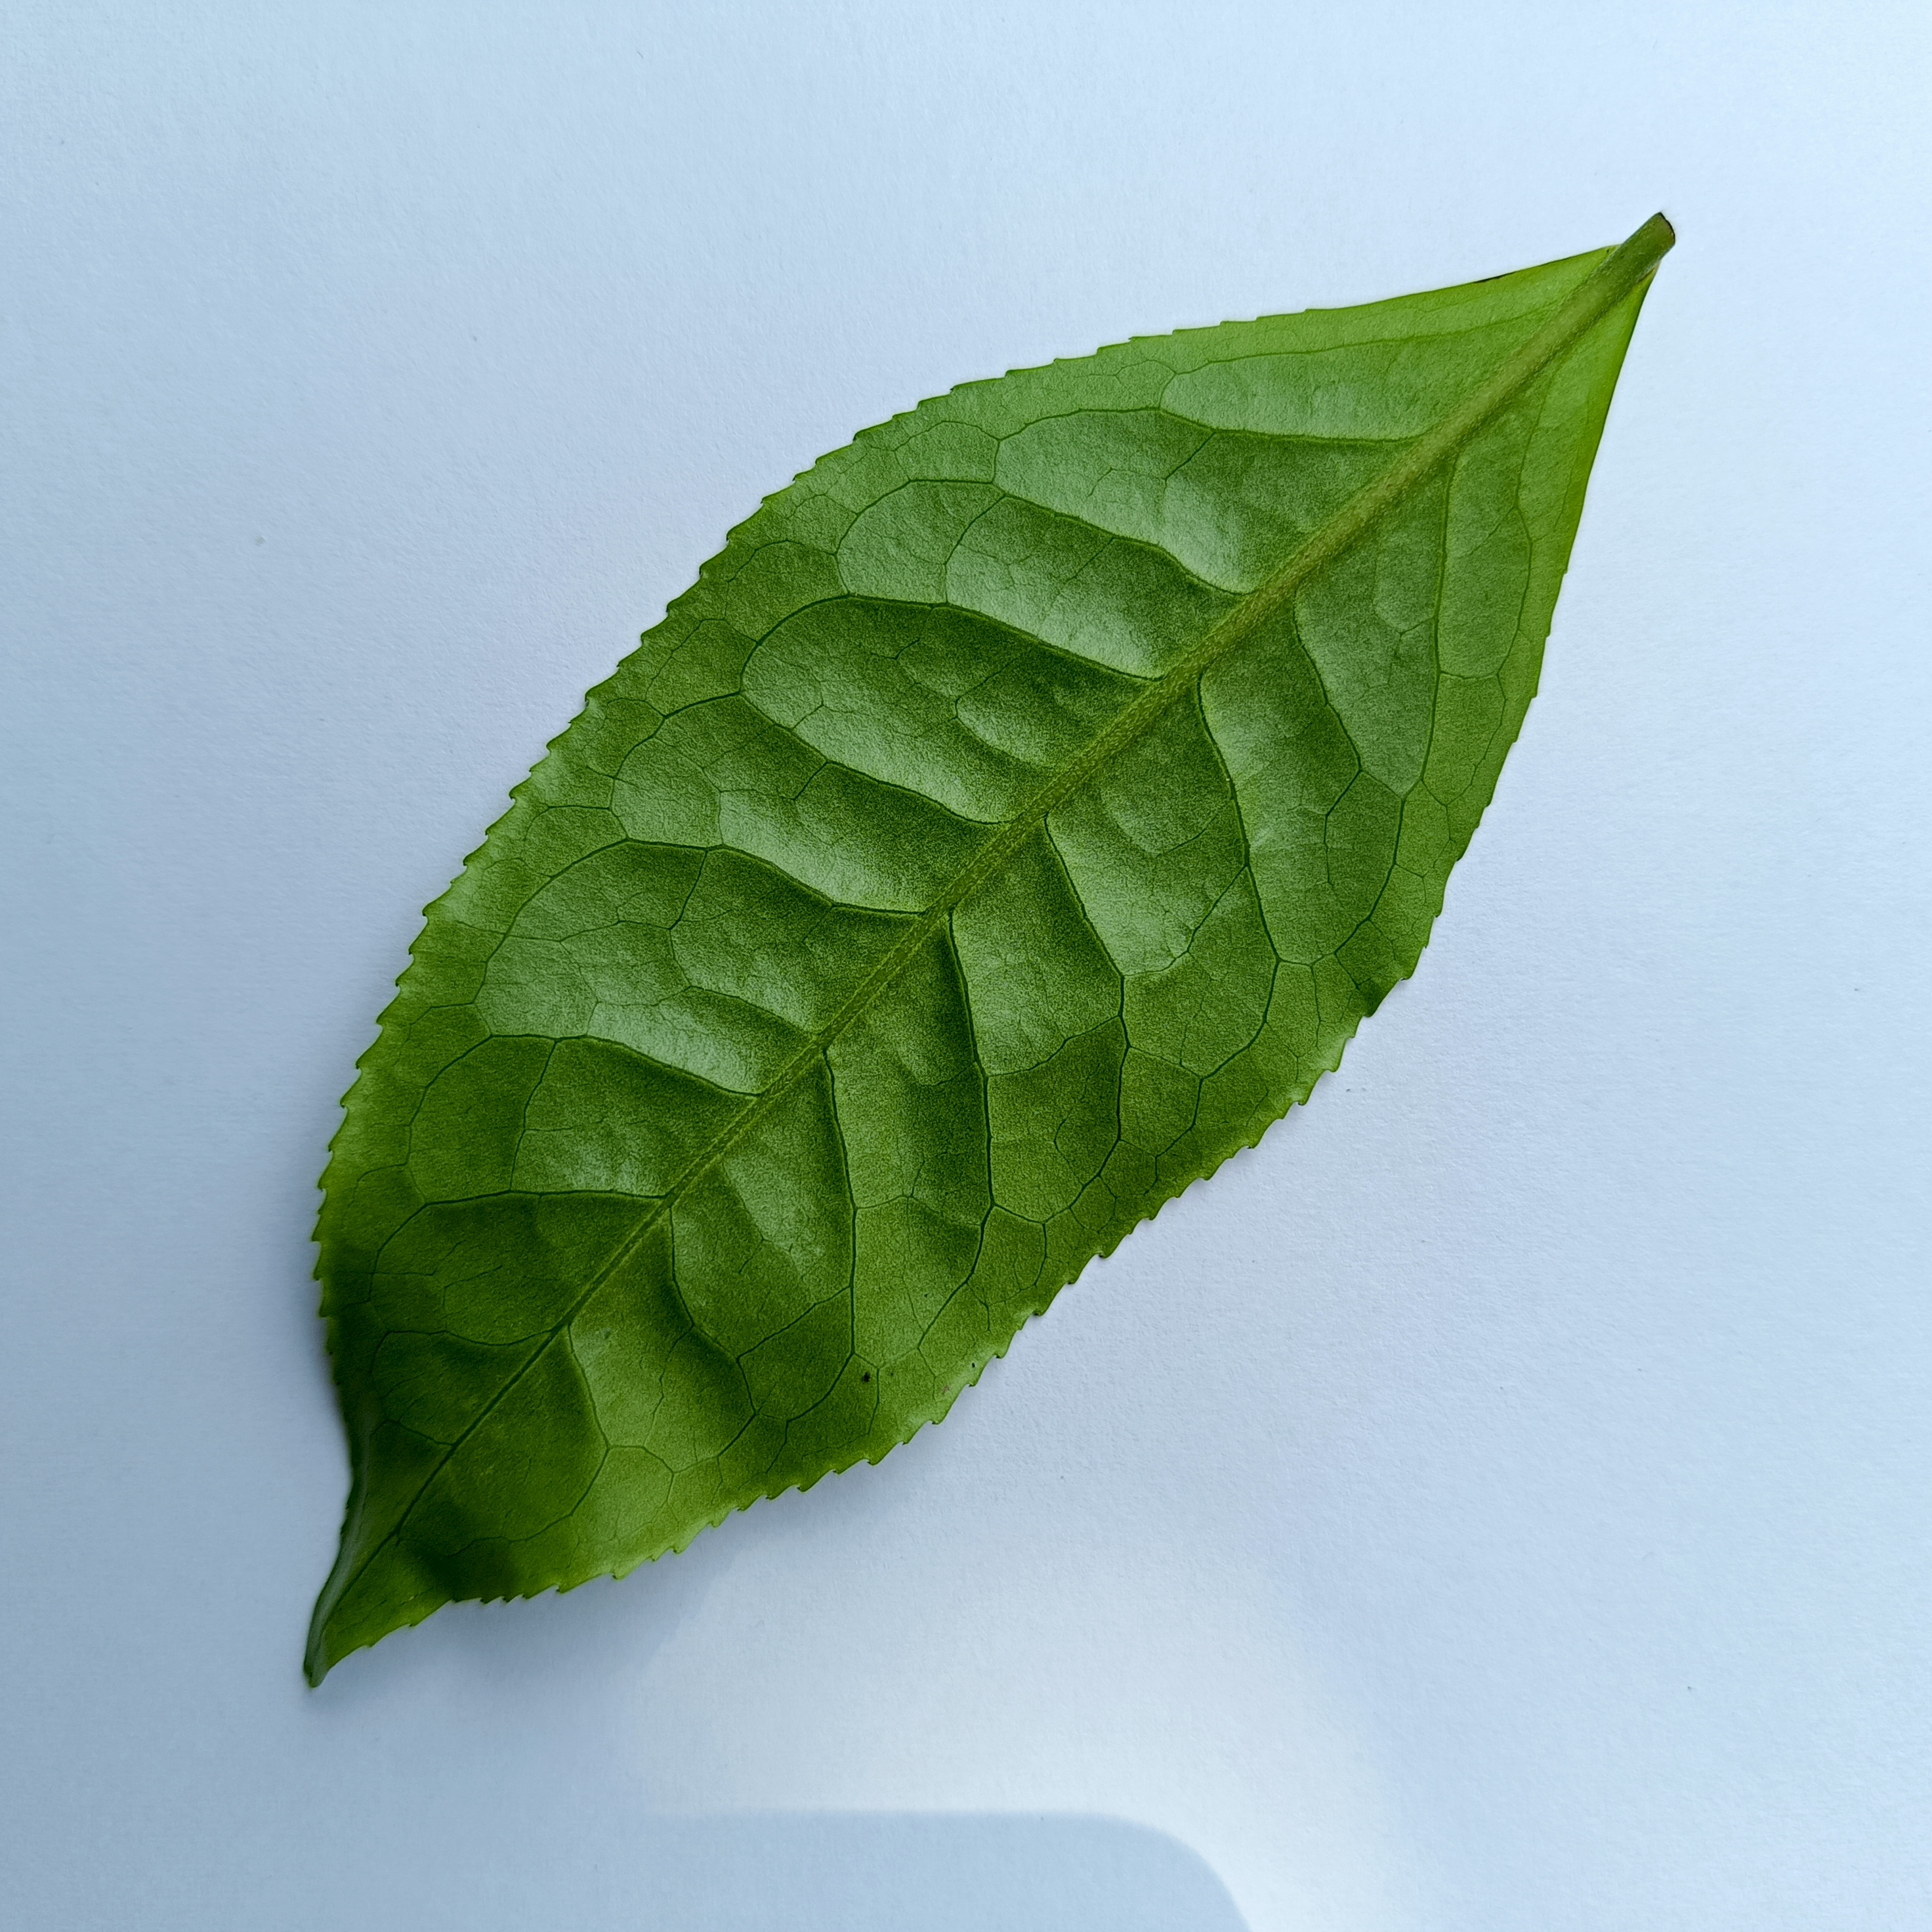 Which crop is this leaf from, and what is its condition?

tea, healthy
